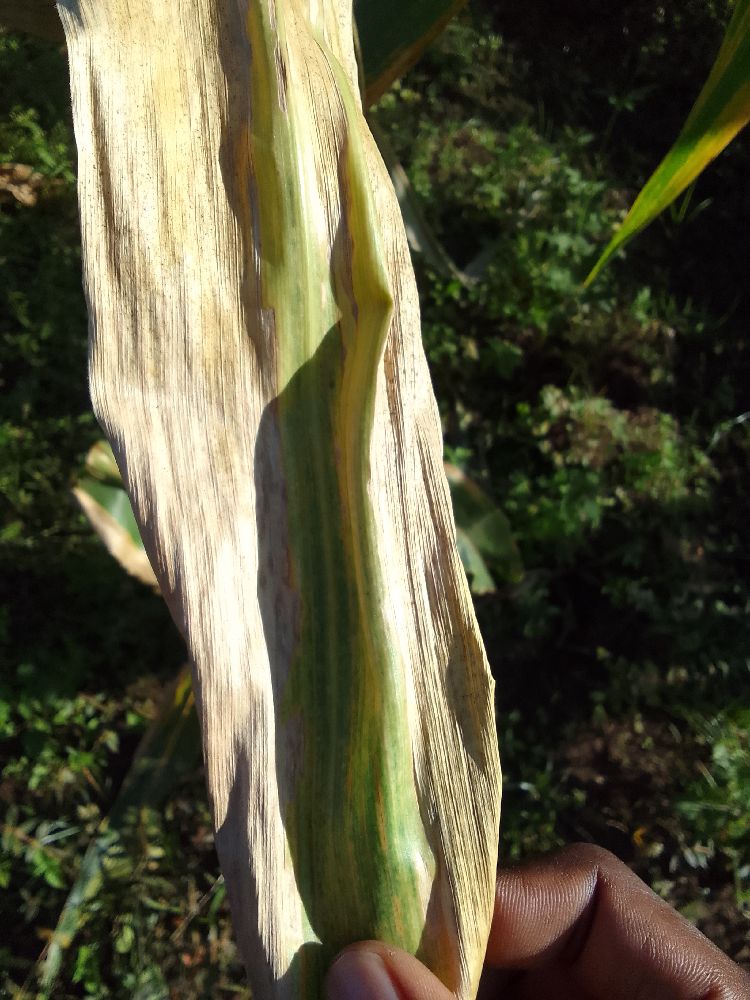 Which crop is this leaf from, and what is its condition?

maize, maize lethal necrosis
